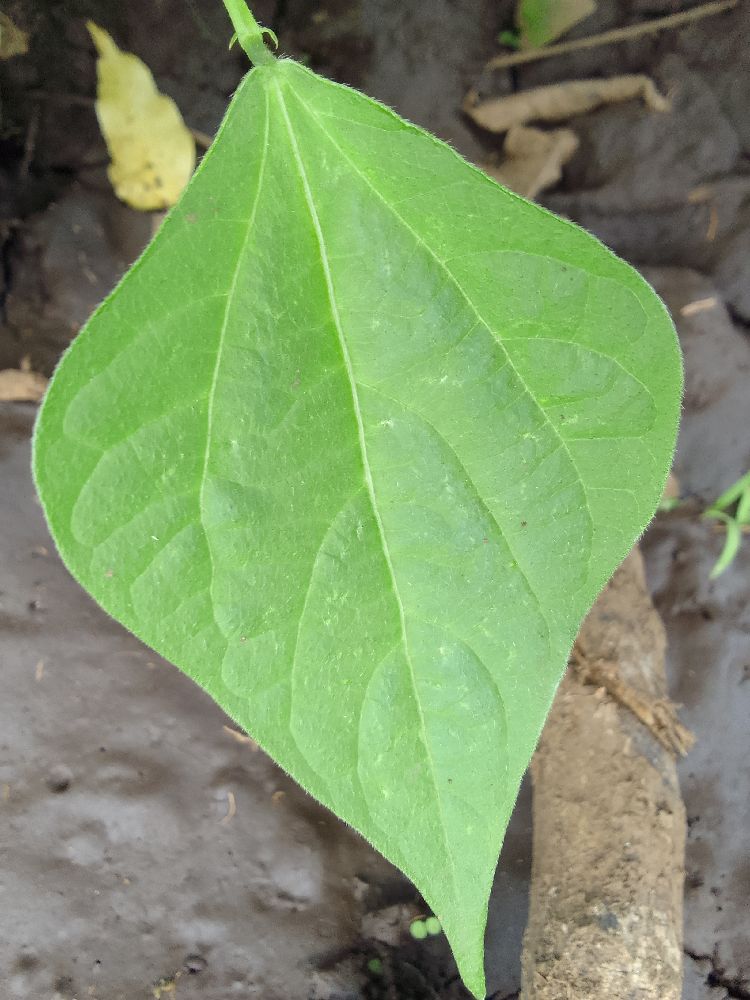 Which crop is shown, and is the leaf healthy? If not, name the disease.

common bean, healthy
